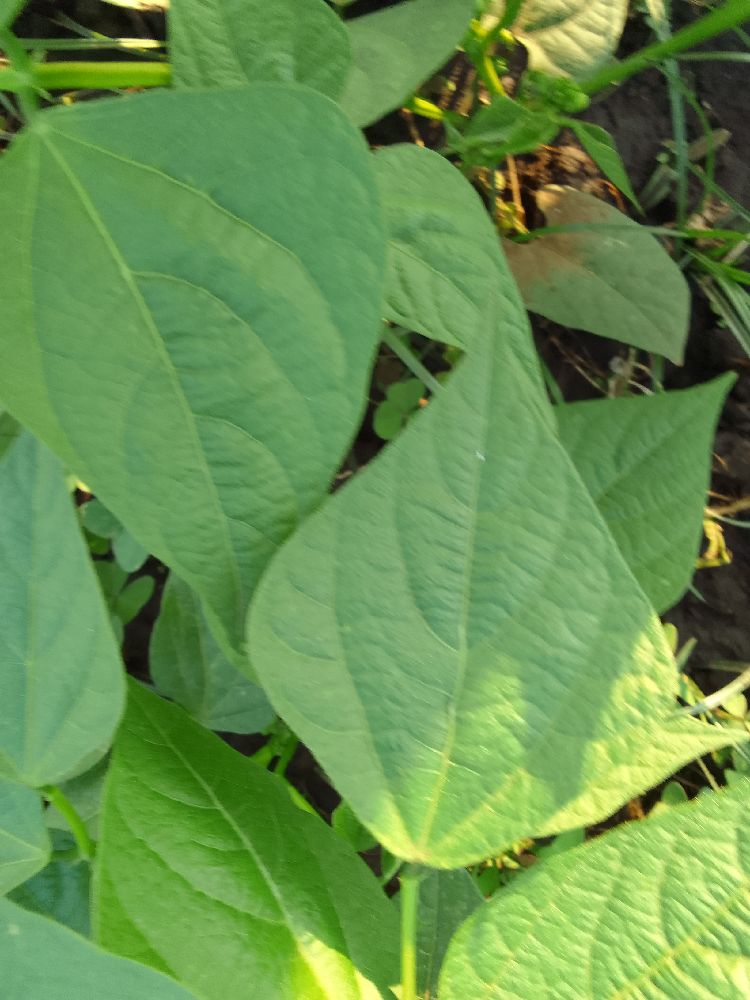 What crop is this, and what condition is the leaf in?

common bean, healthy
